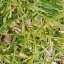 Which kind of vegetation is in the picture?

grass
